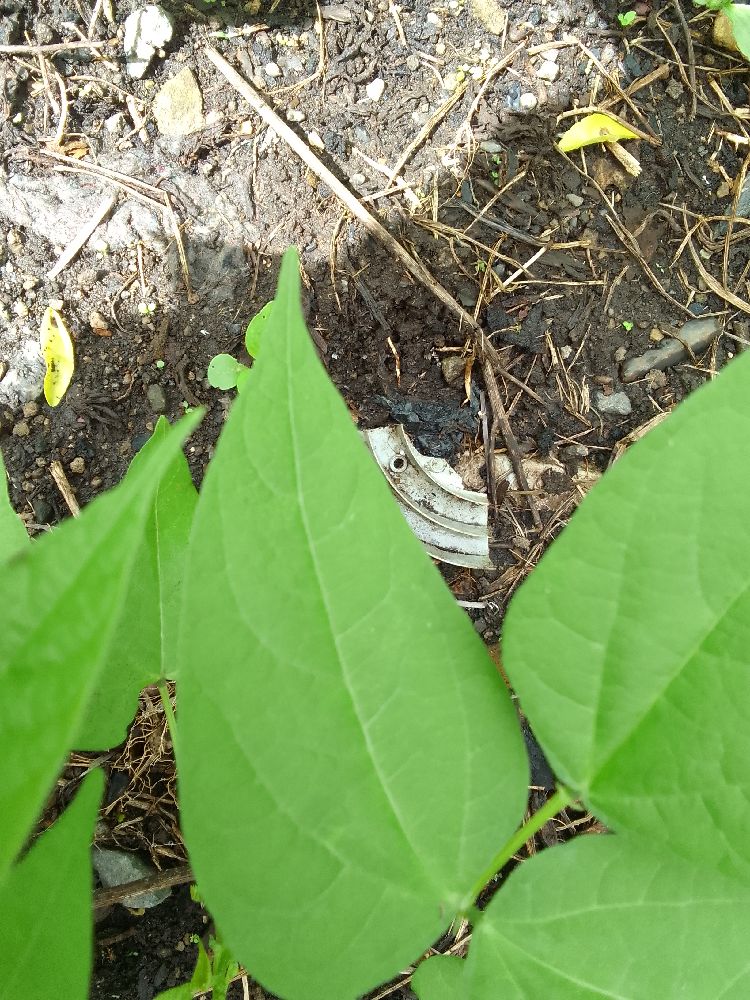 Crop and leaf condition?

common bean, healthy
